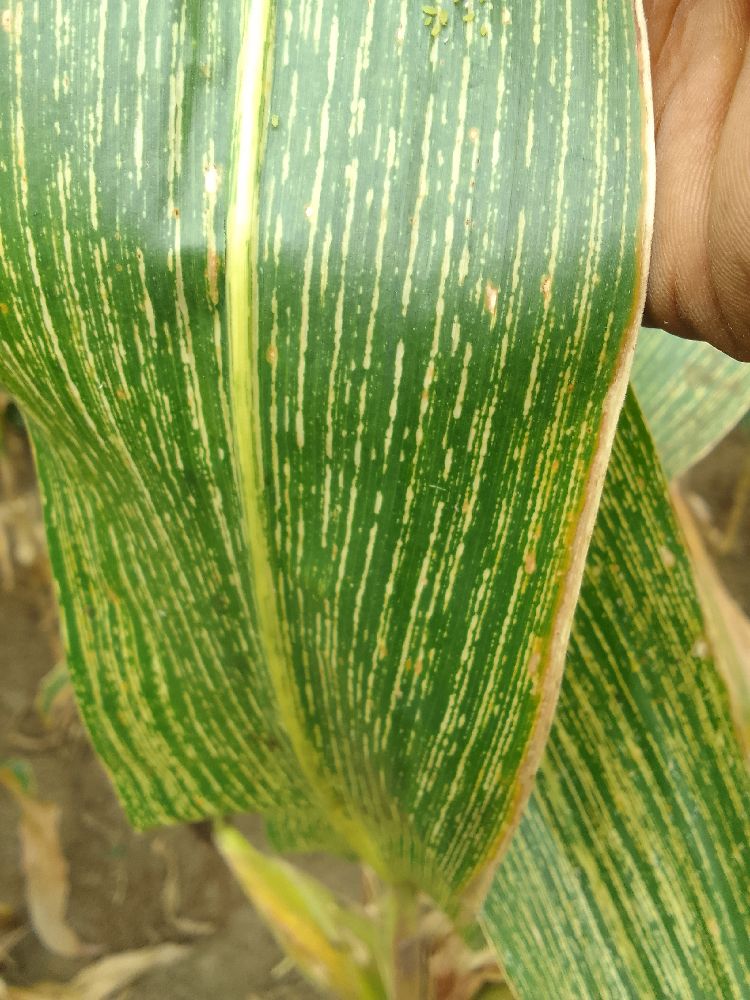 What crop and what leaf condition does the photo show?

maize, maize streak virus
